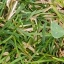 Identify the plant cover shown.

unstructured weed
